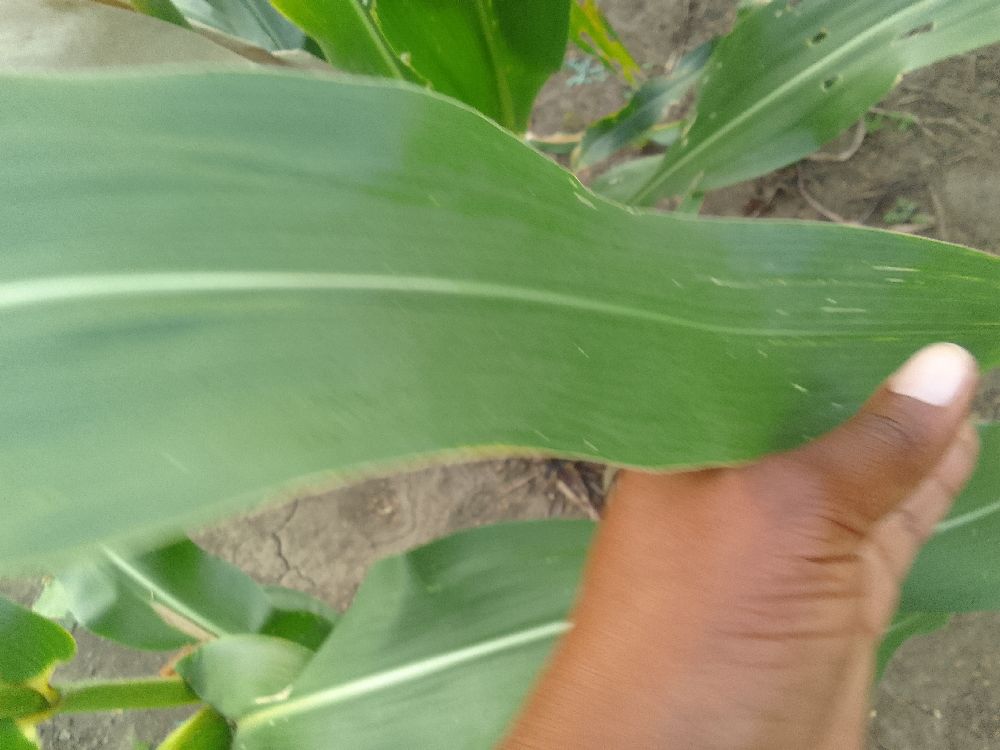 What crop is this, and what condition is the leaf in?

maize, healthy
